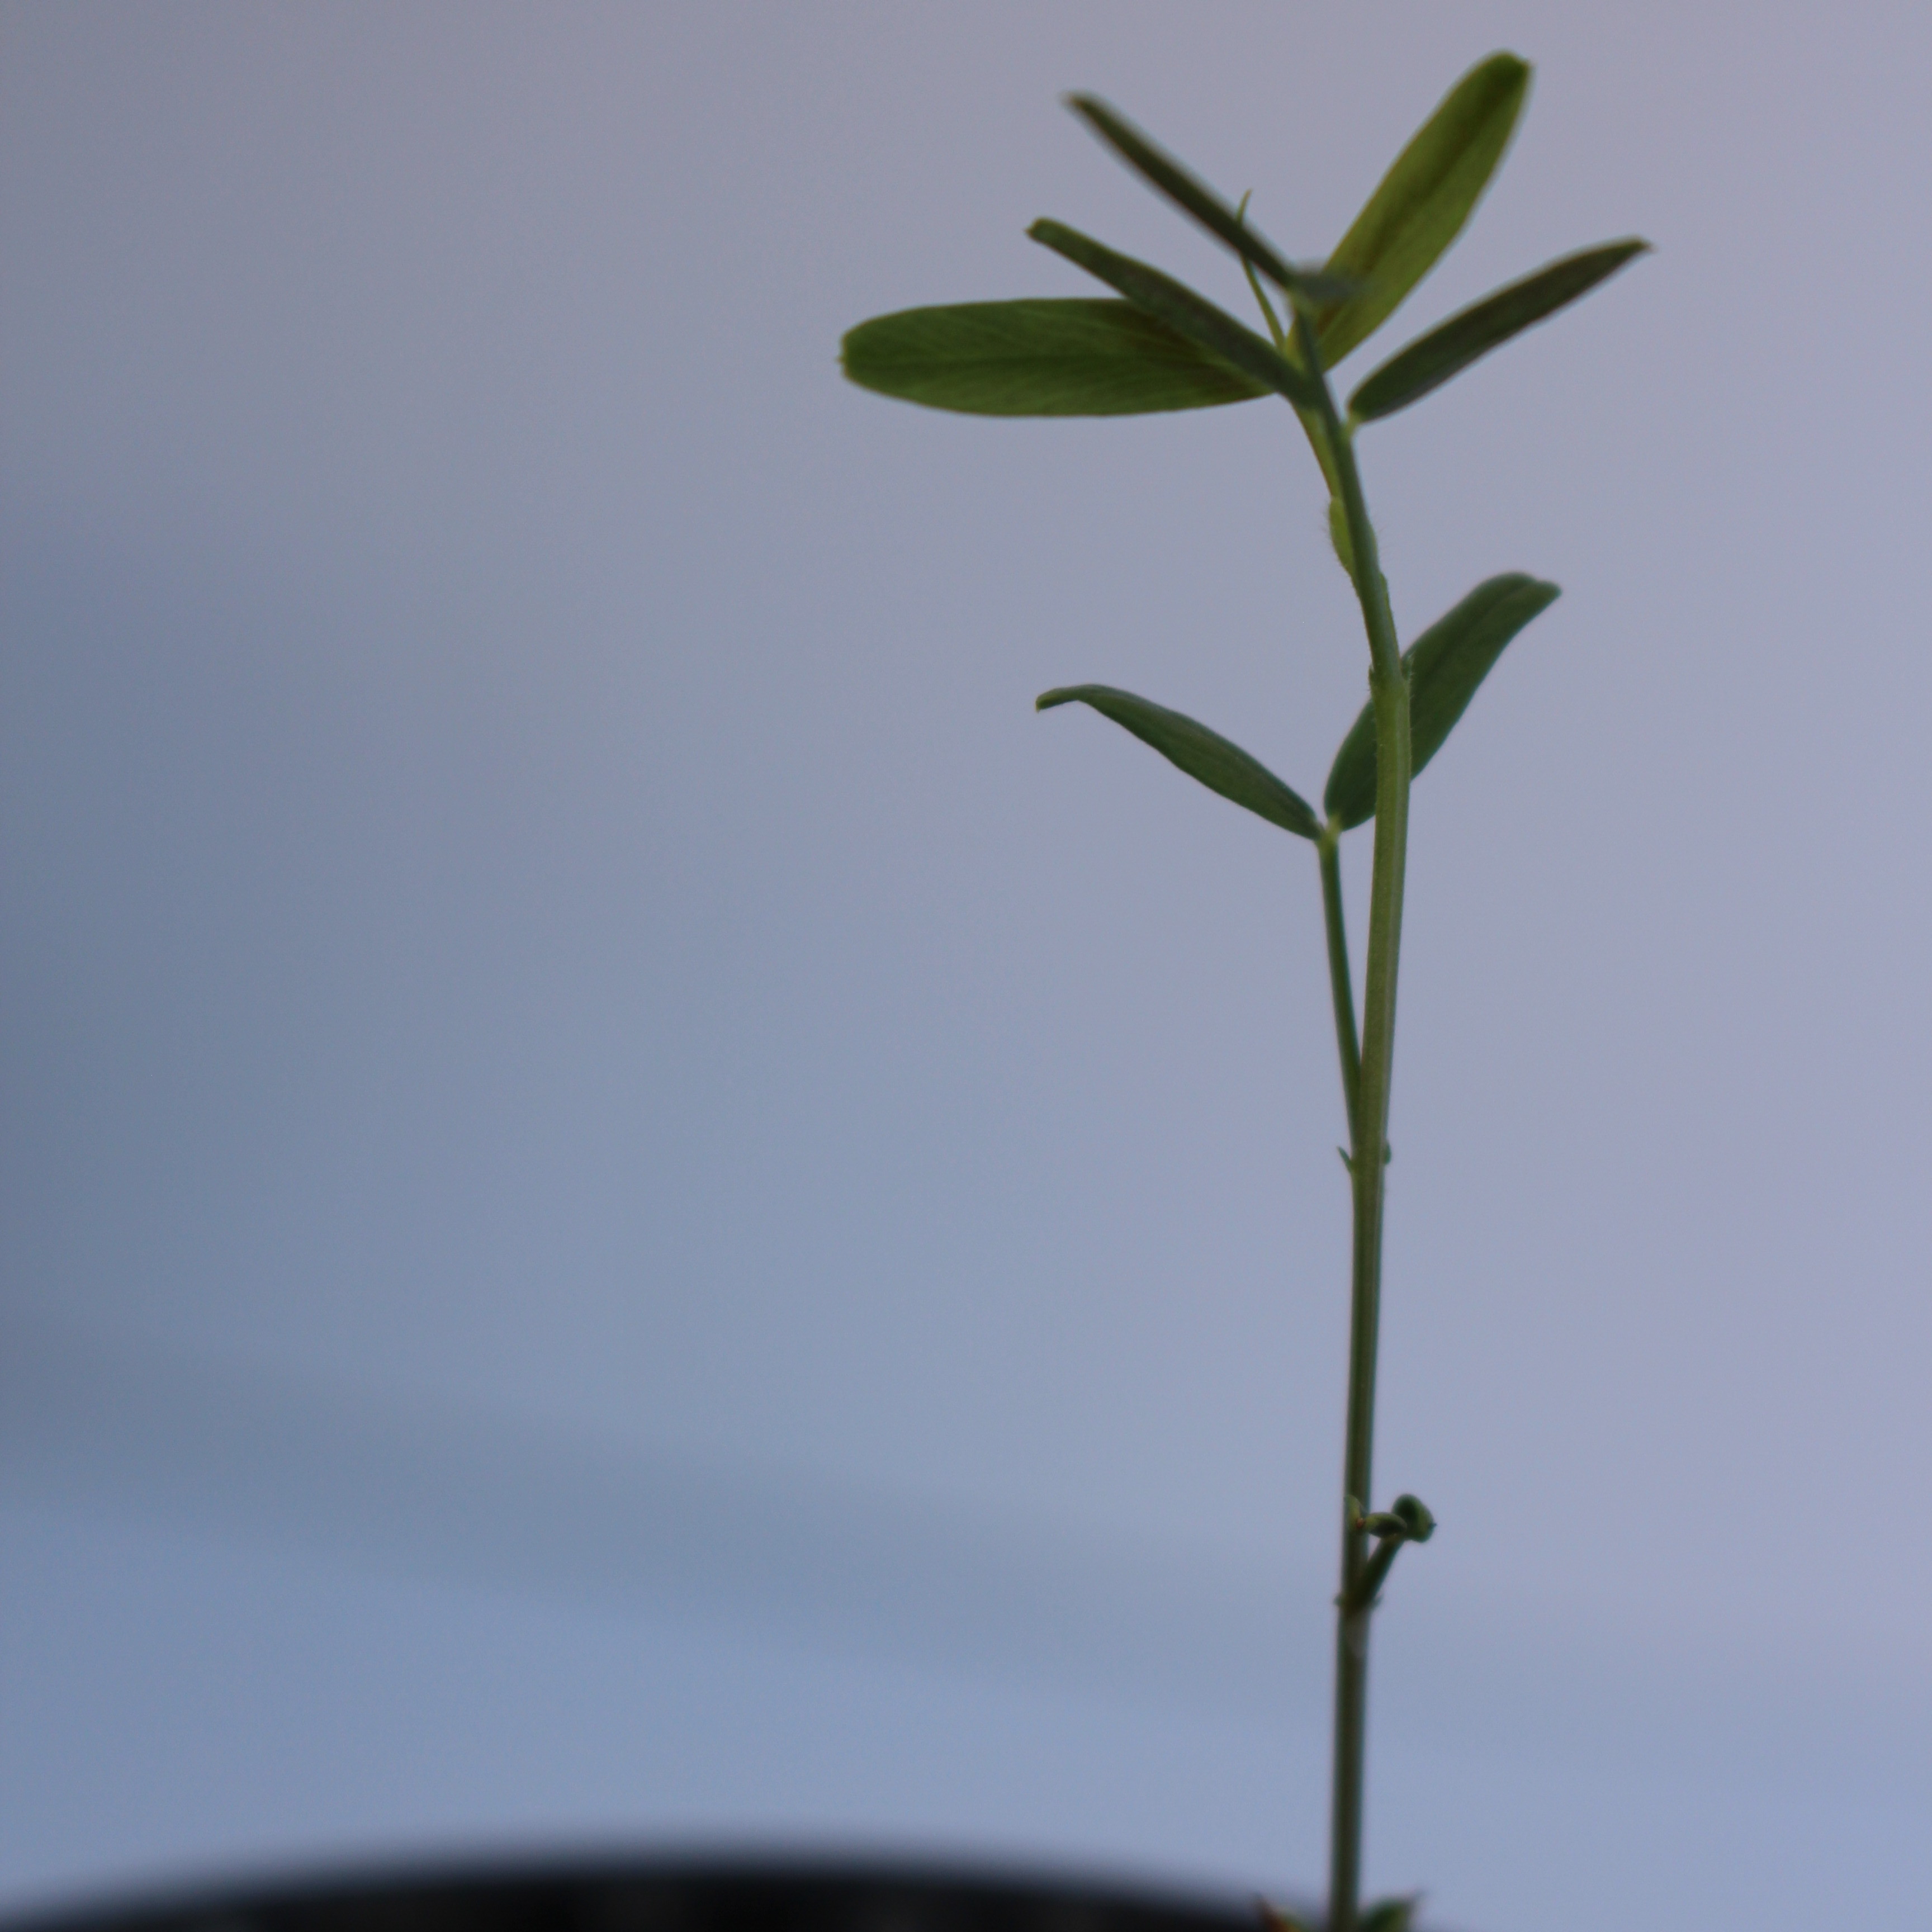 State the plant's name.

Vicia sativa
